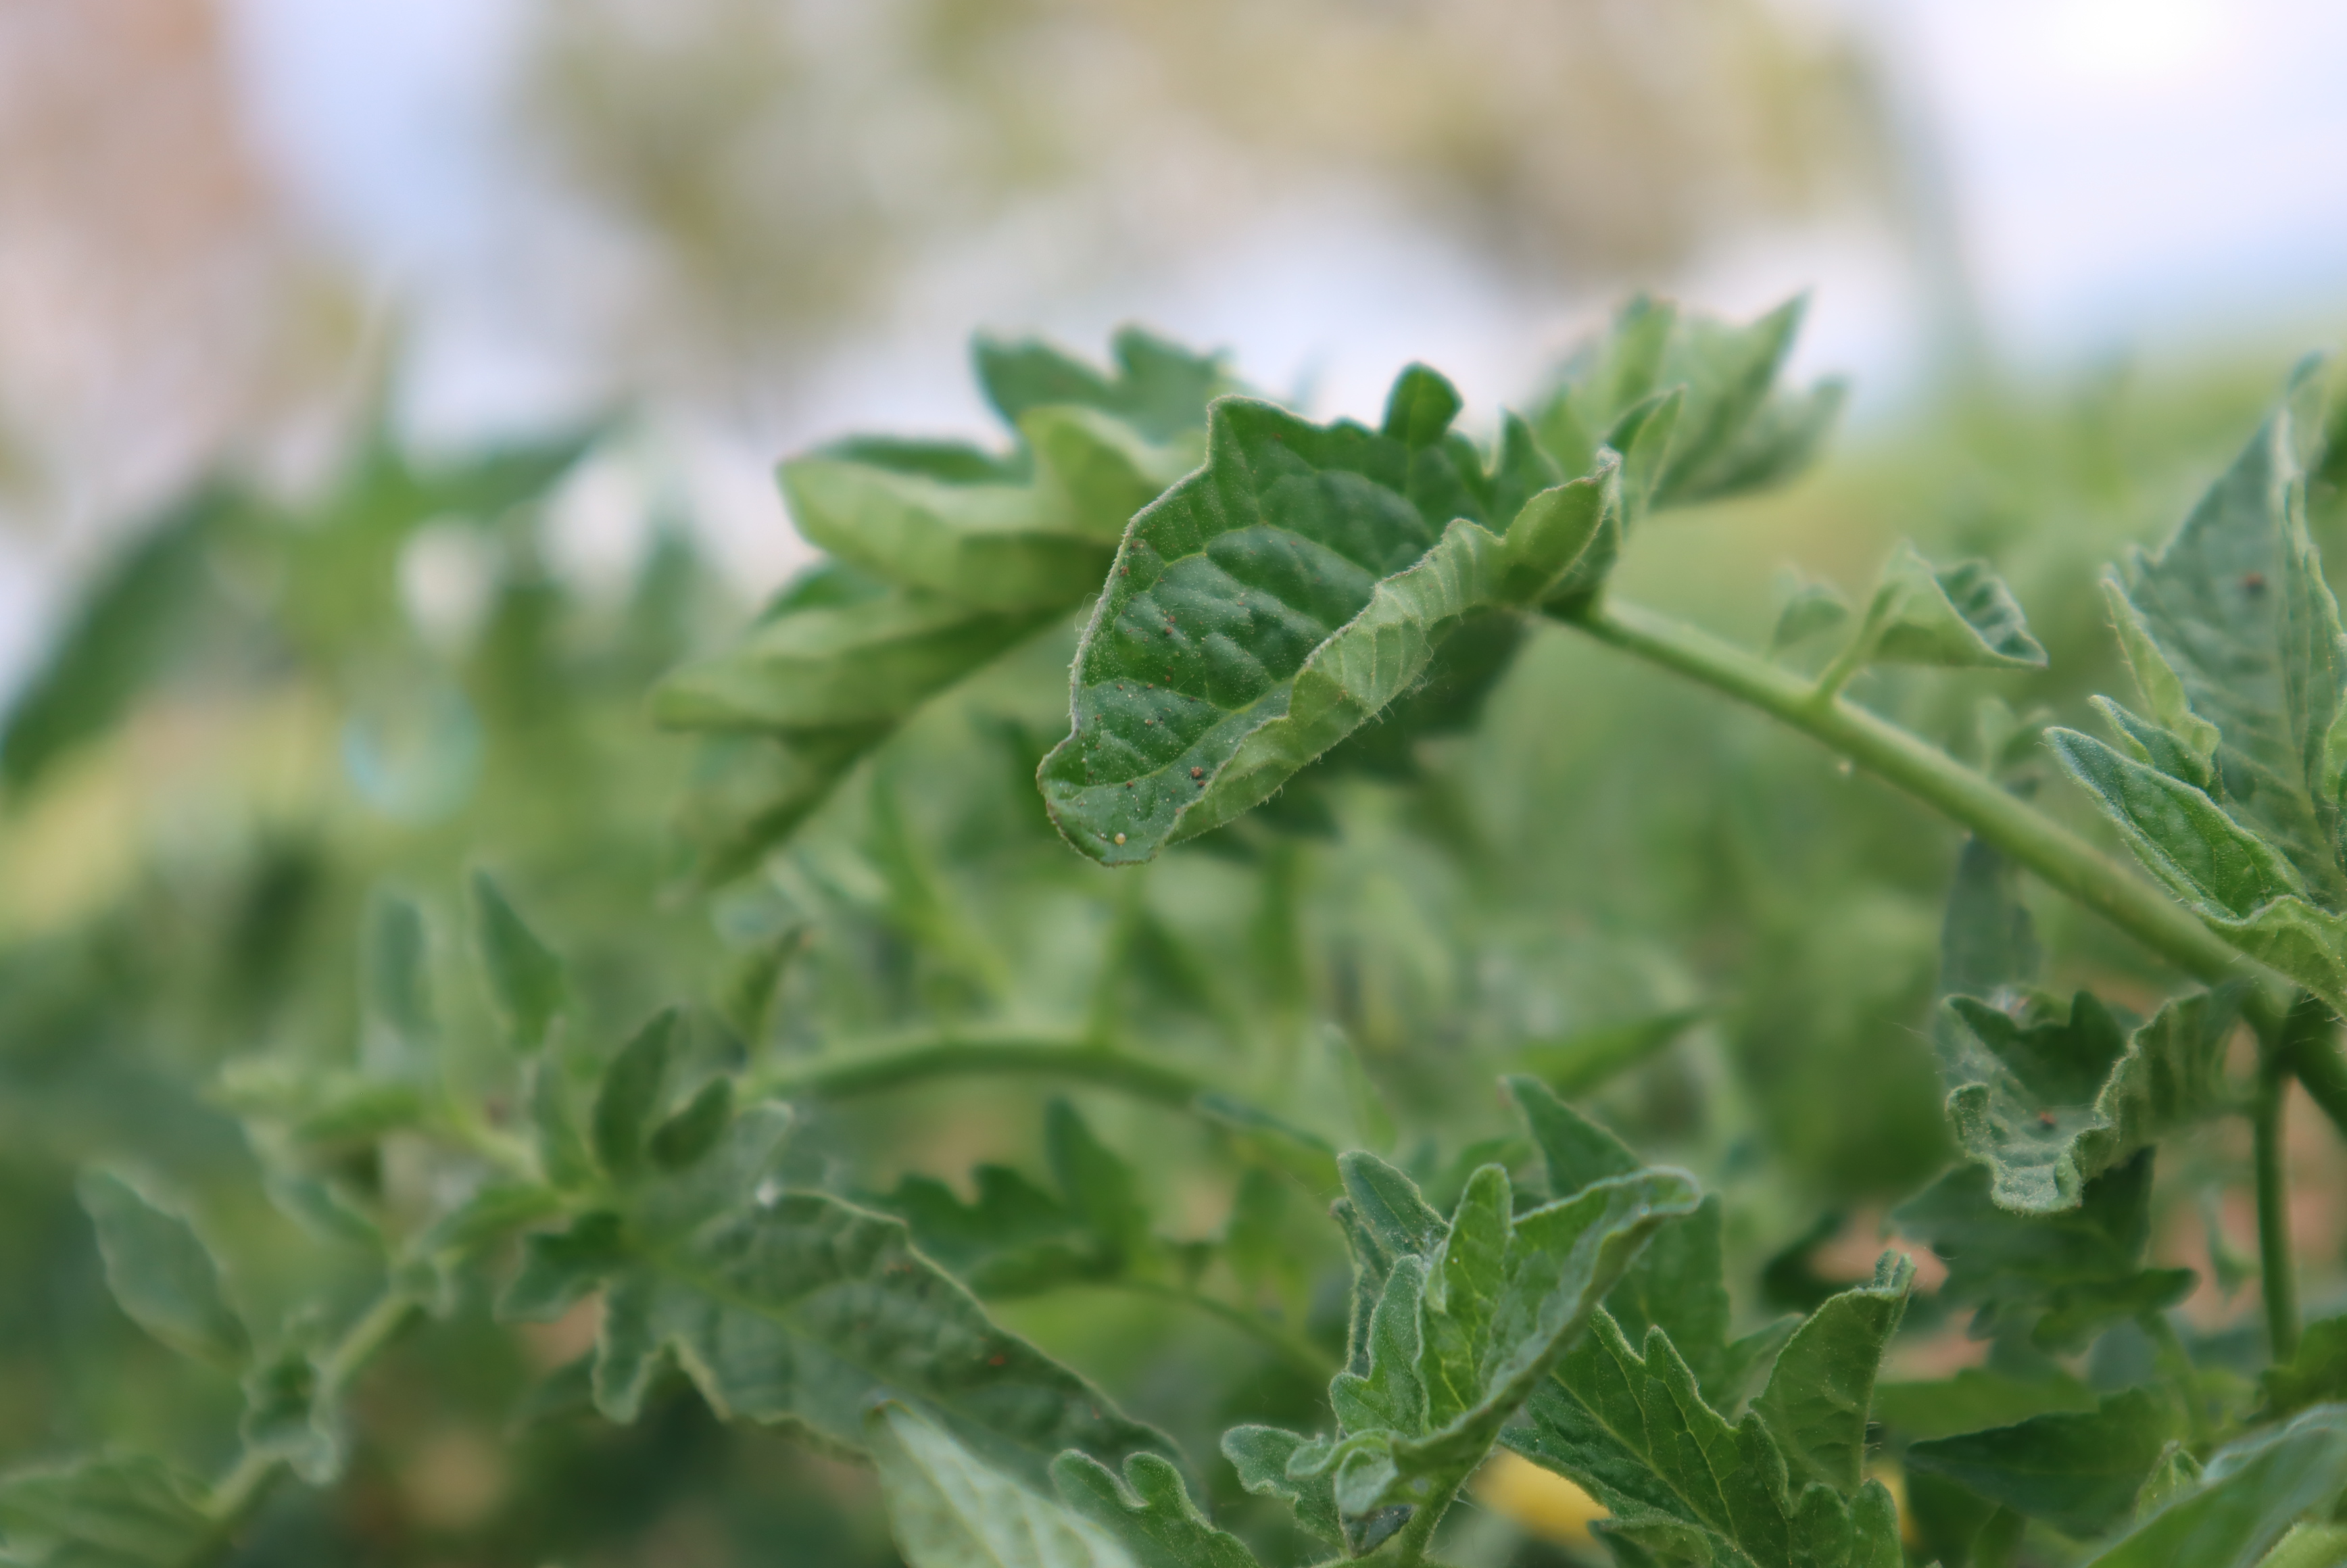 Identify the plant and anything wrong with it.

tomato, water stress
